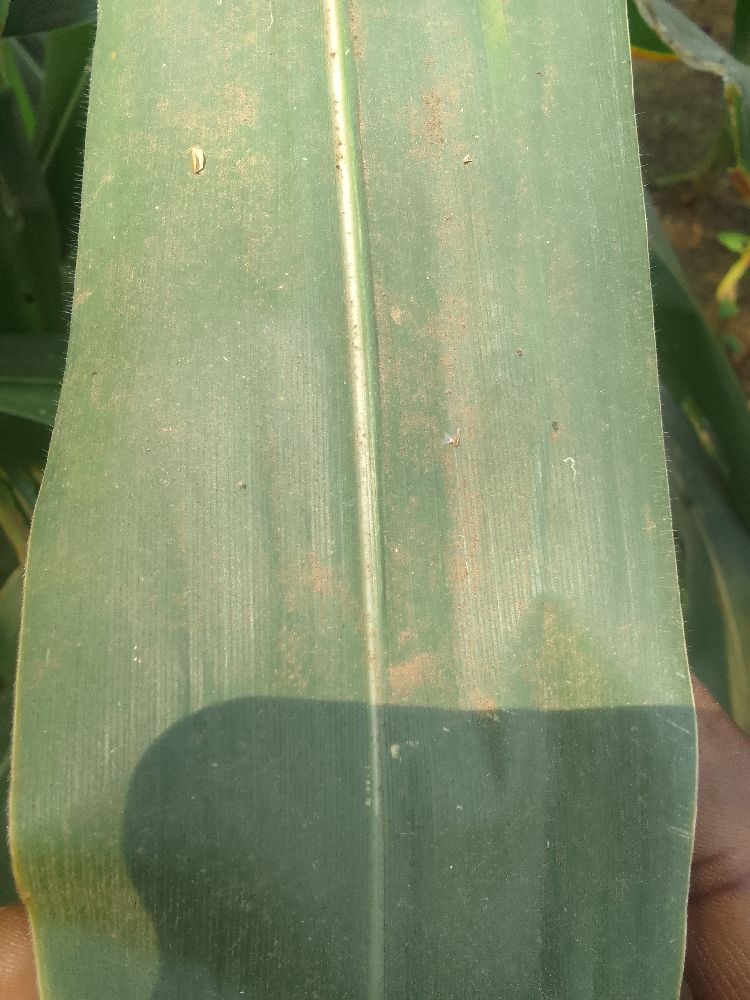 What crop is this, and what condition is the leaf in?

maize, healthy
